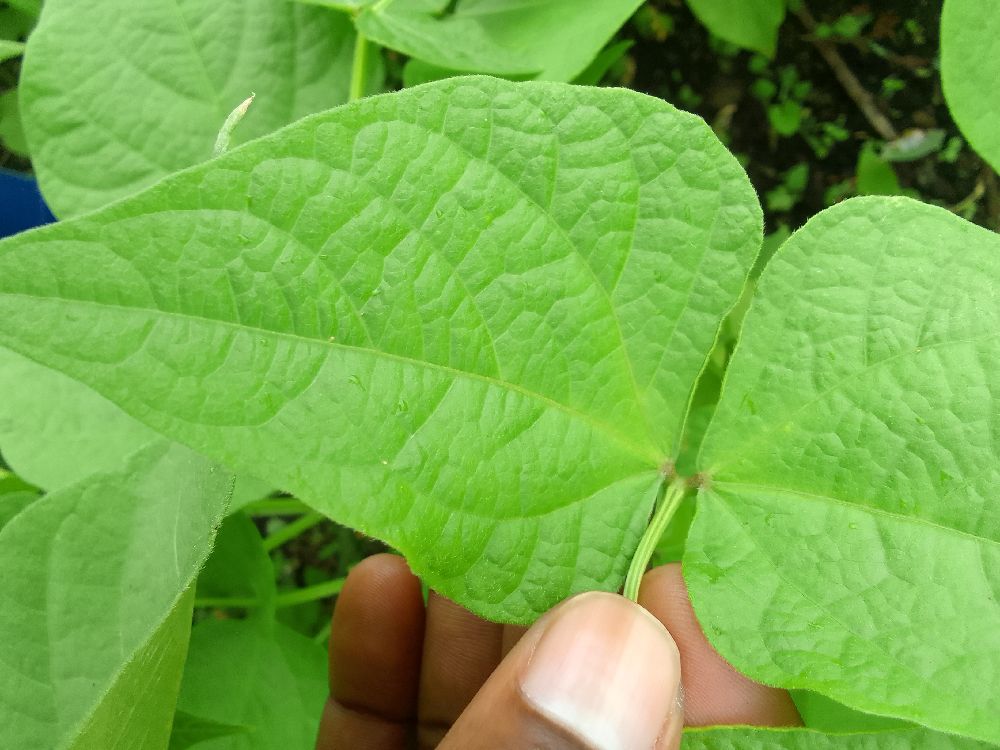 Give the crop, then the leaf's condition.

common bean, healthy
